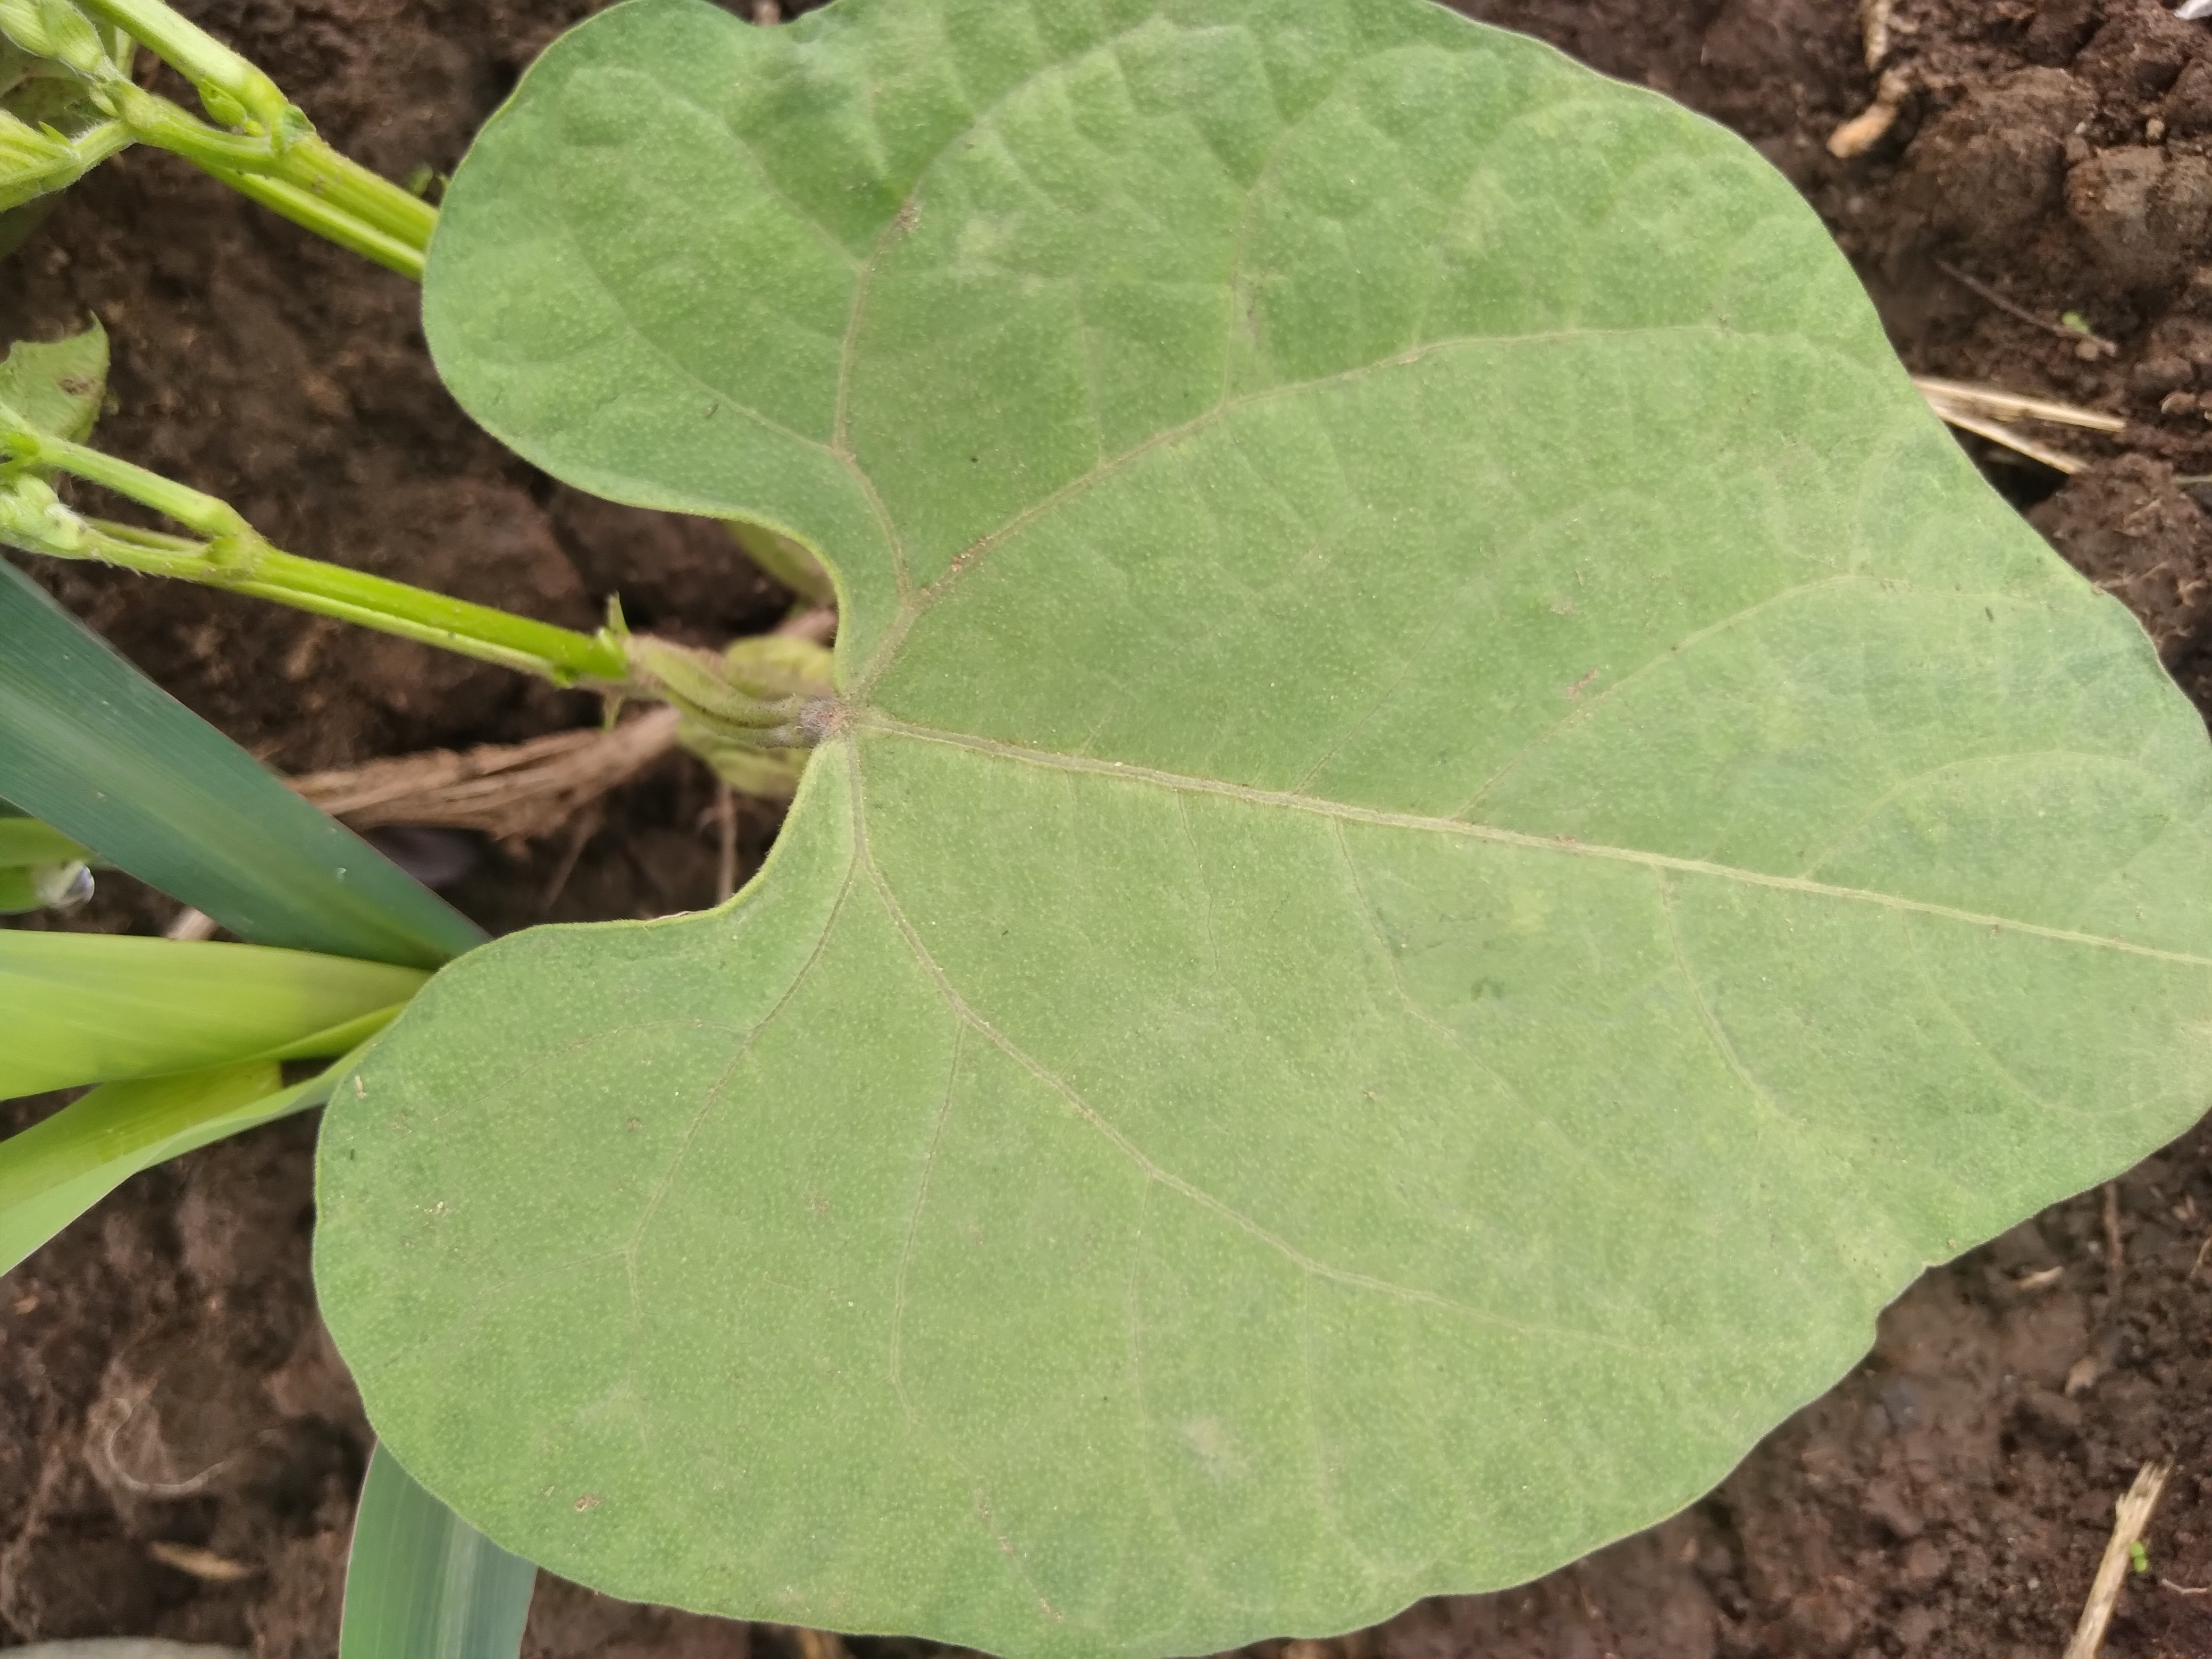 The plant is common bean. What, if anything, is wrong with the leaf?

healthy
